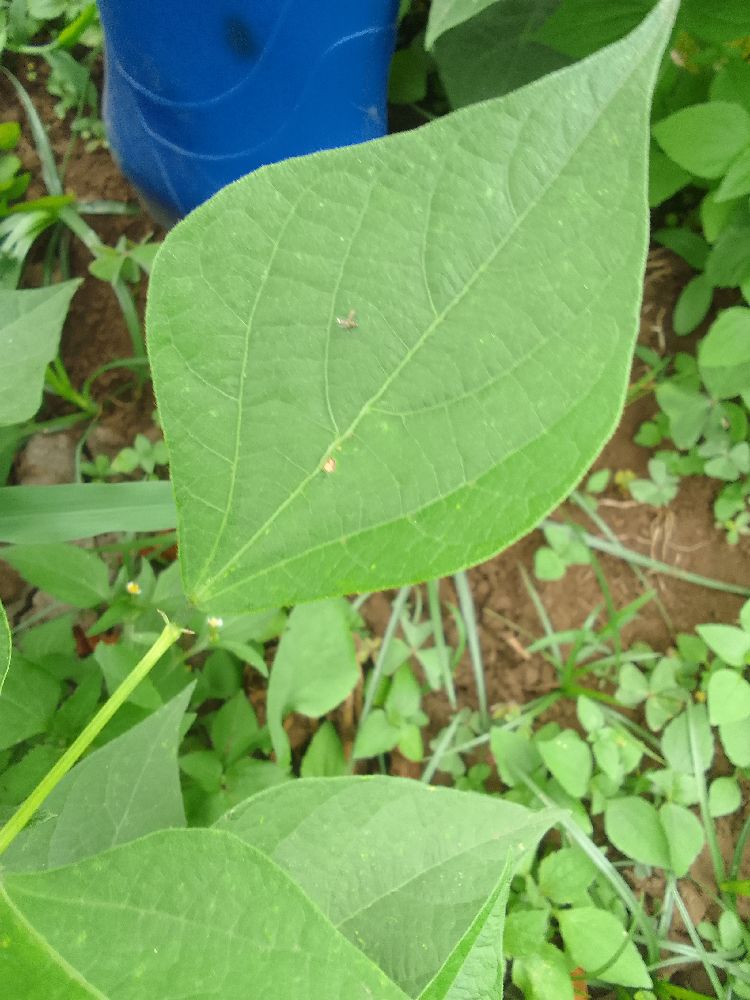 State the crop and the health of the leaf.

common bean, healthy
